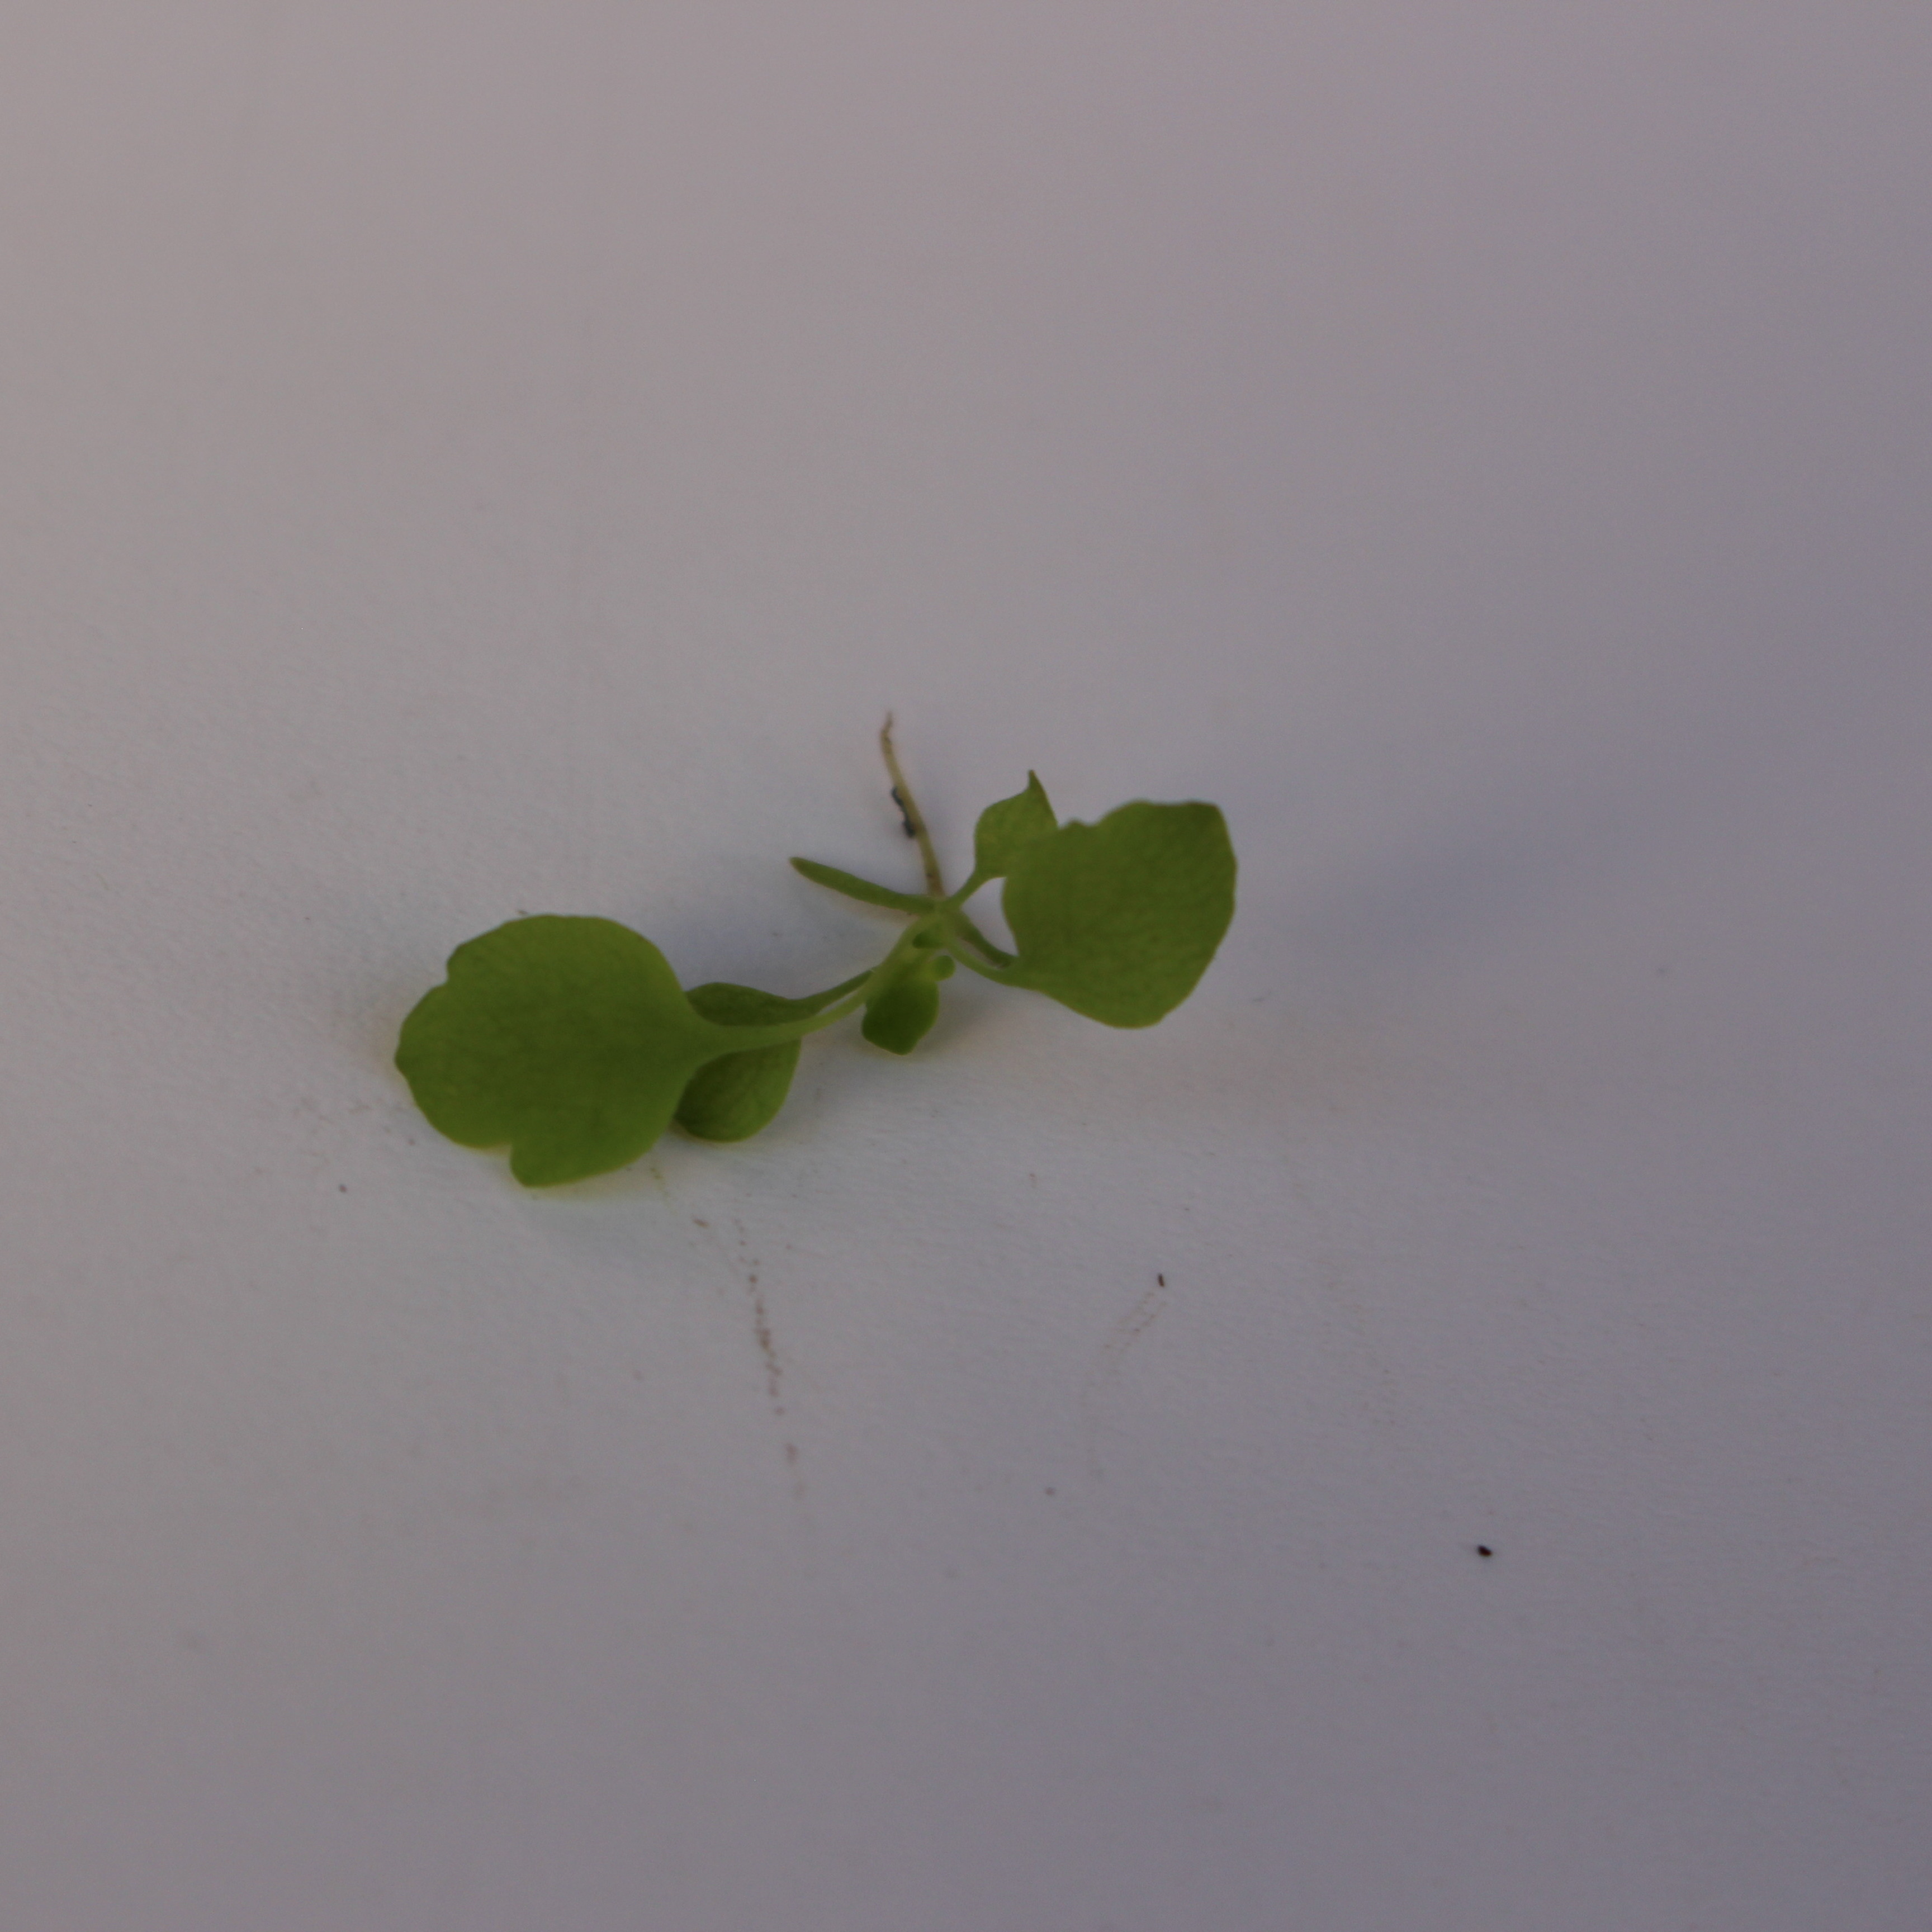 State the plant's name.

Papaver rhoeas
